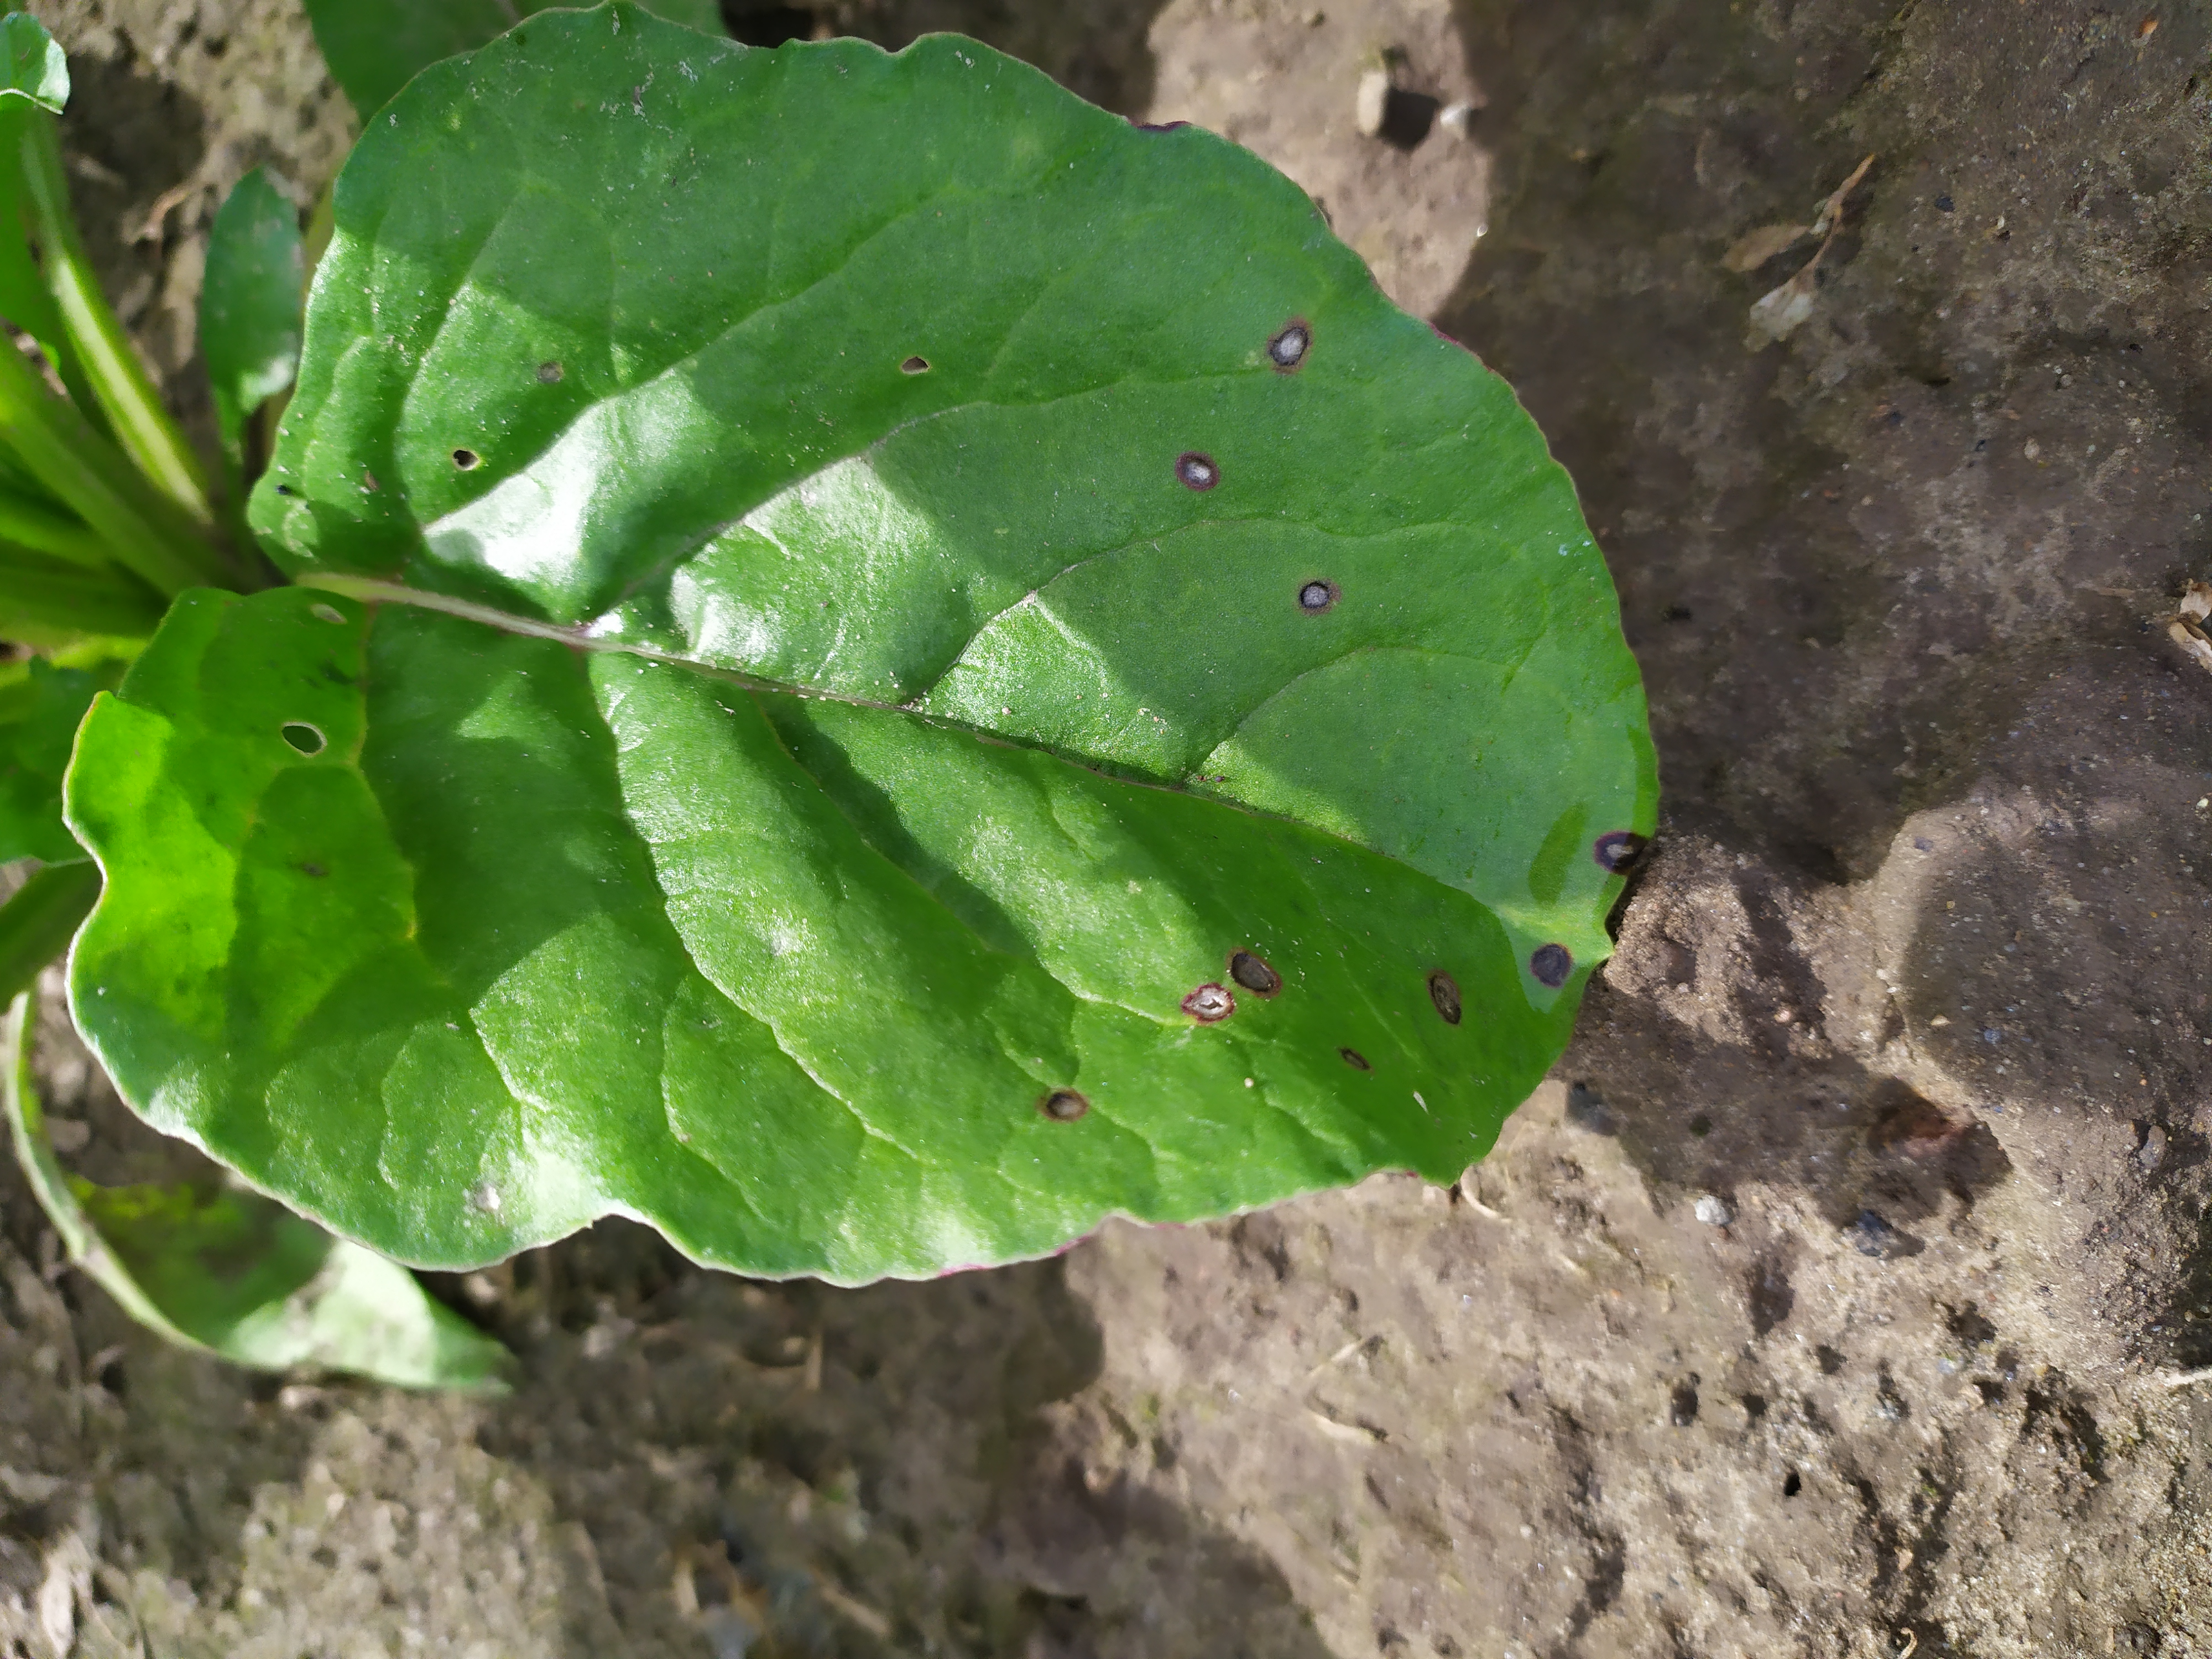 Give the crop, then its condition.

beet, cercospora
